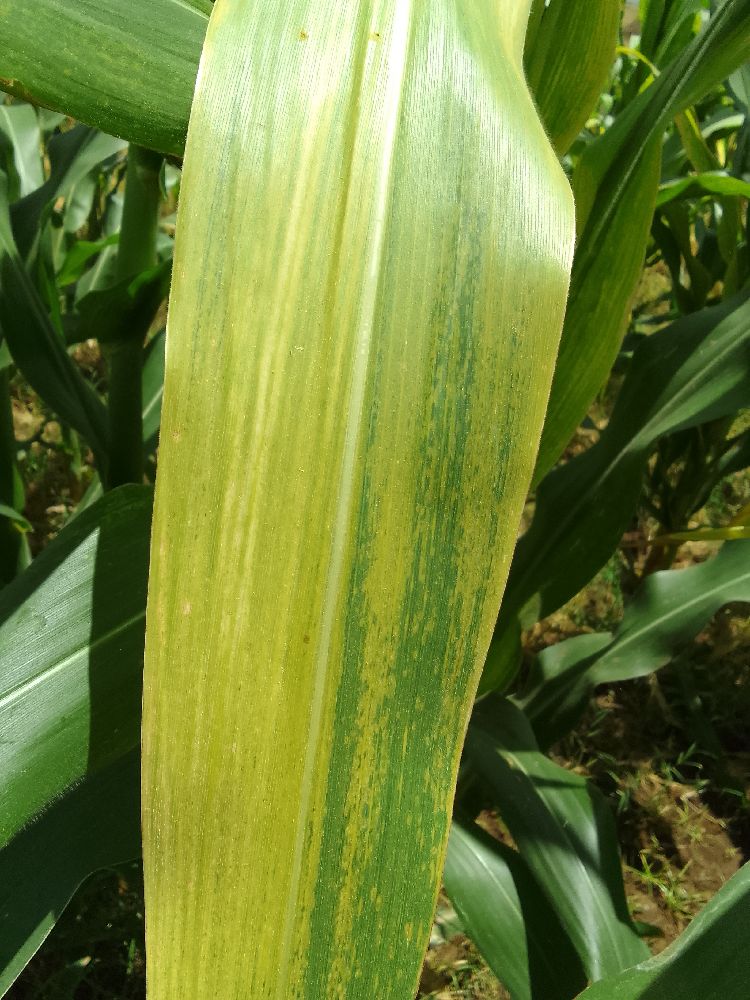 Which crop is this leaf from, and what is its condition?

maize, maize lethal necrosis
